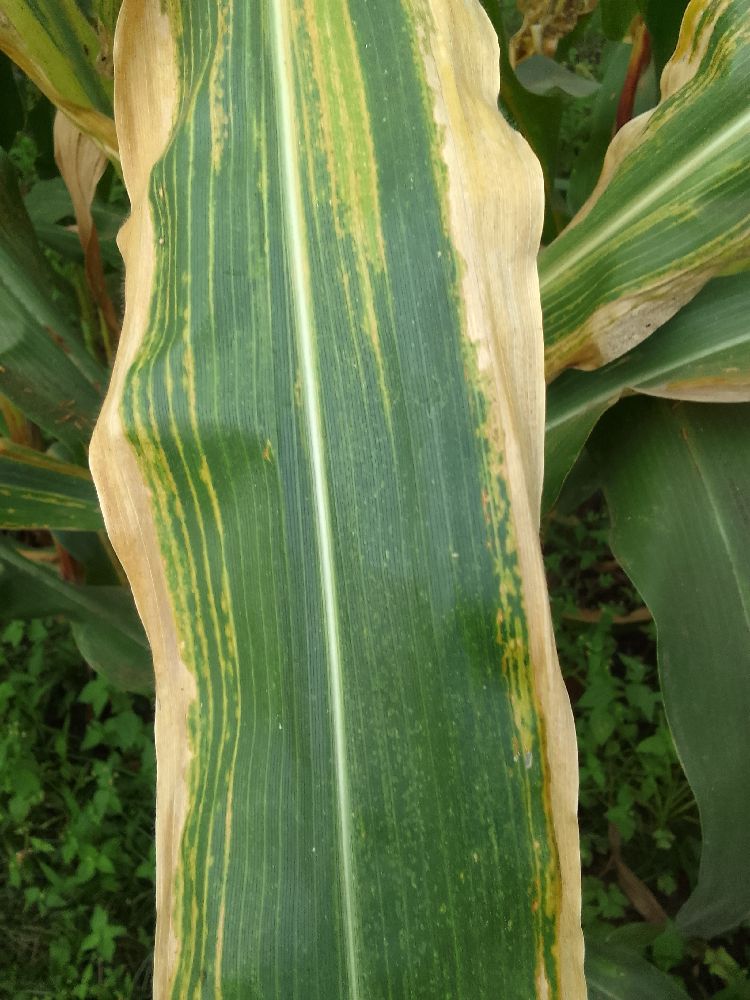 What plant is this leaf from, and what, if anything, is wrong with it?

maize, maize lethal necrosis
